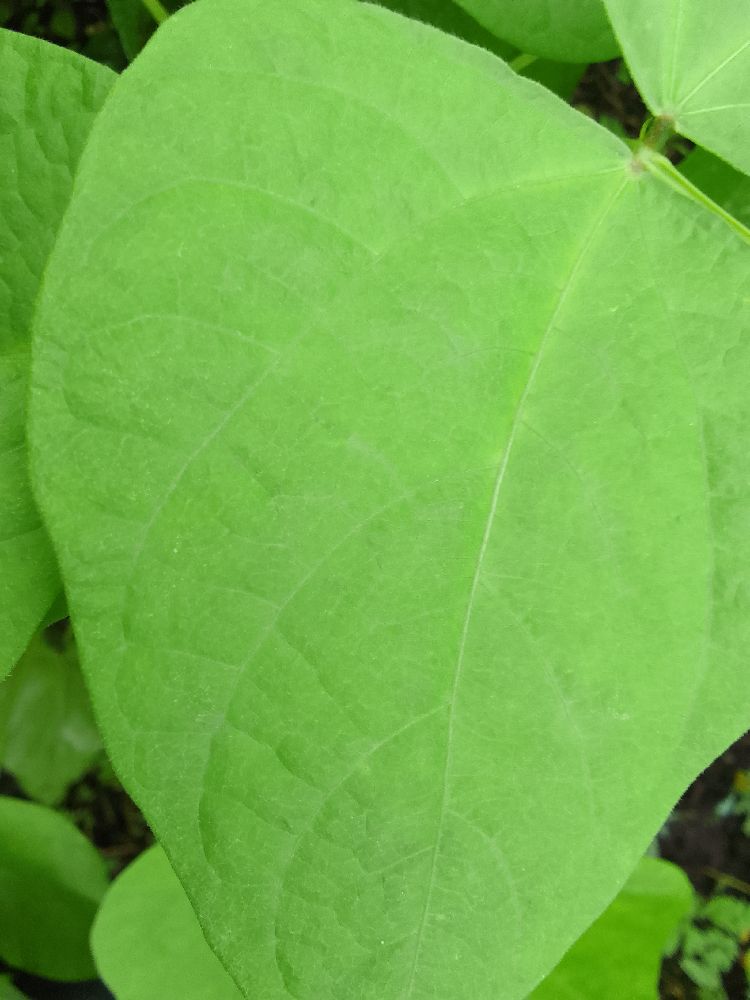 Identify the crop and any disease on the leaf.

common bean, healthy
